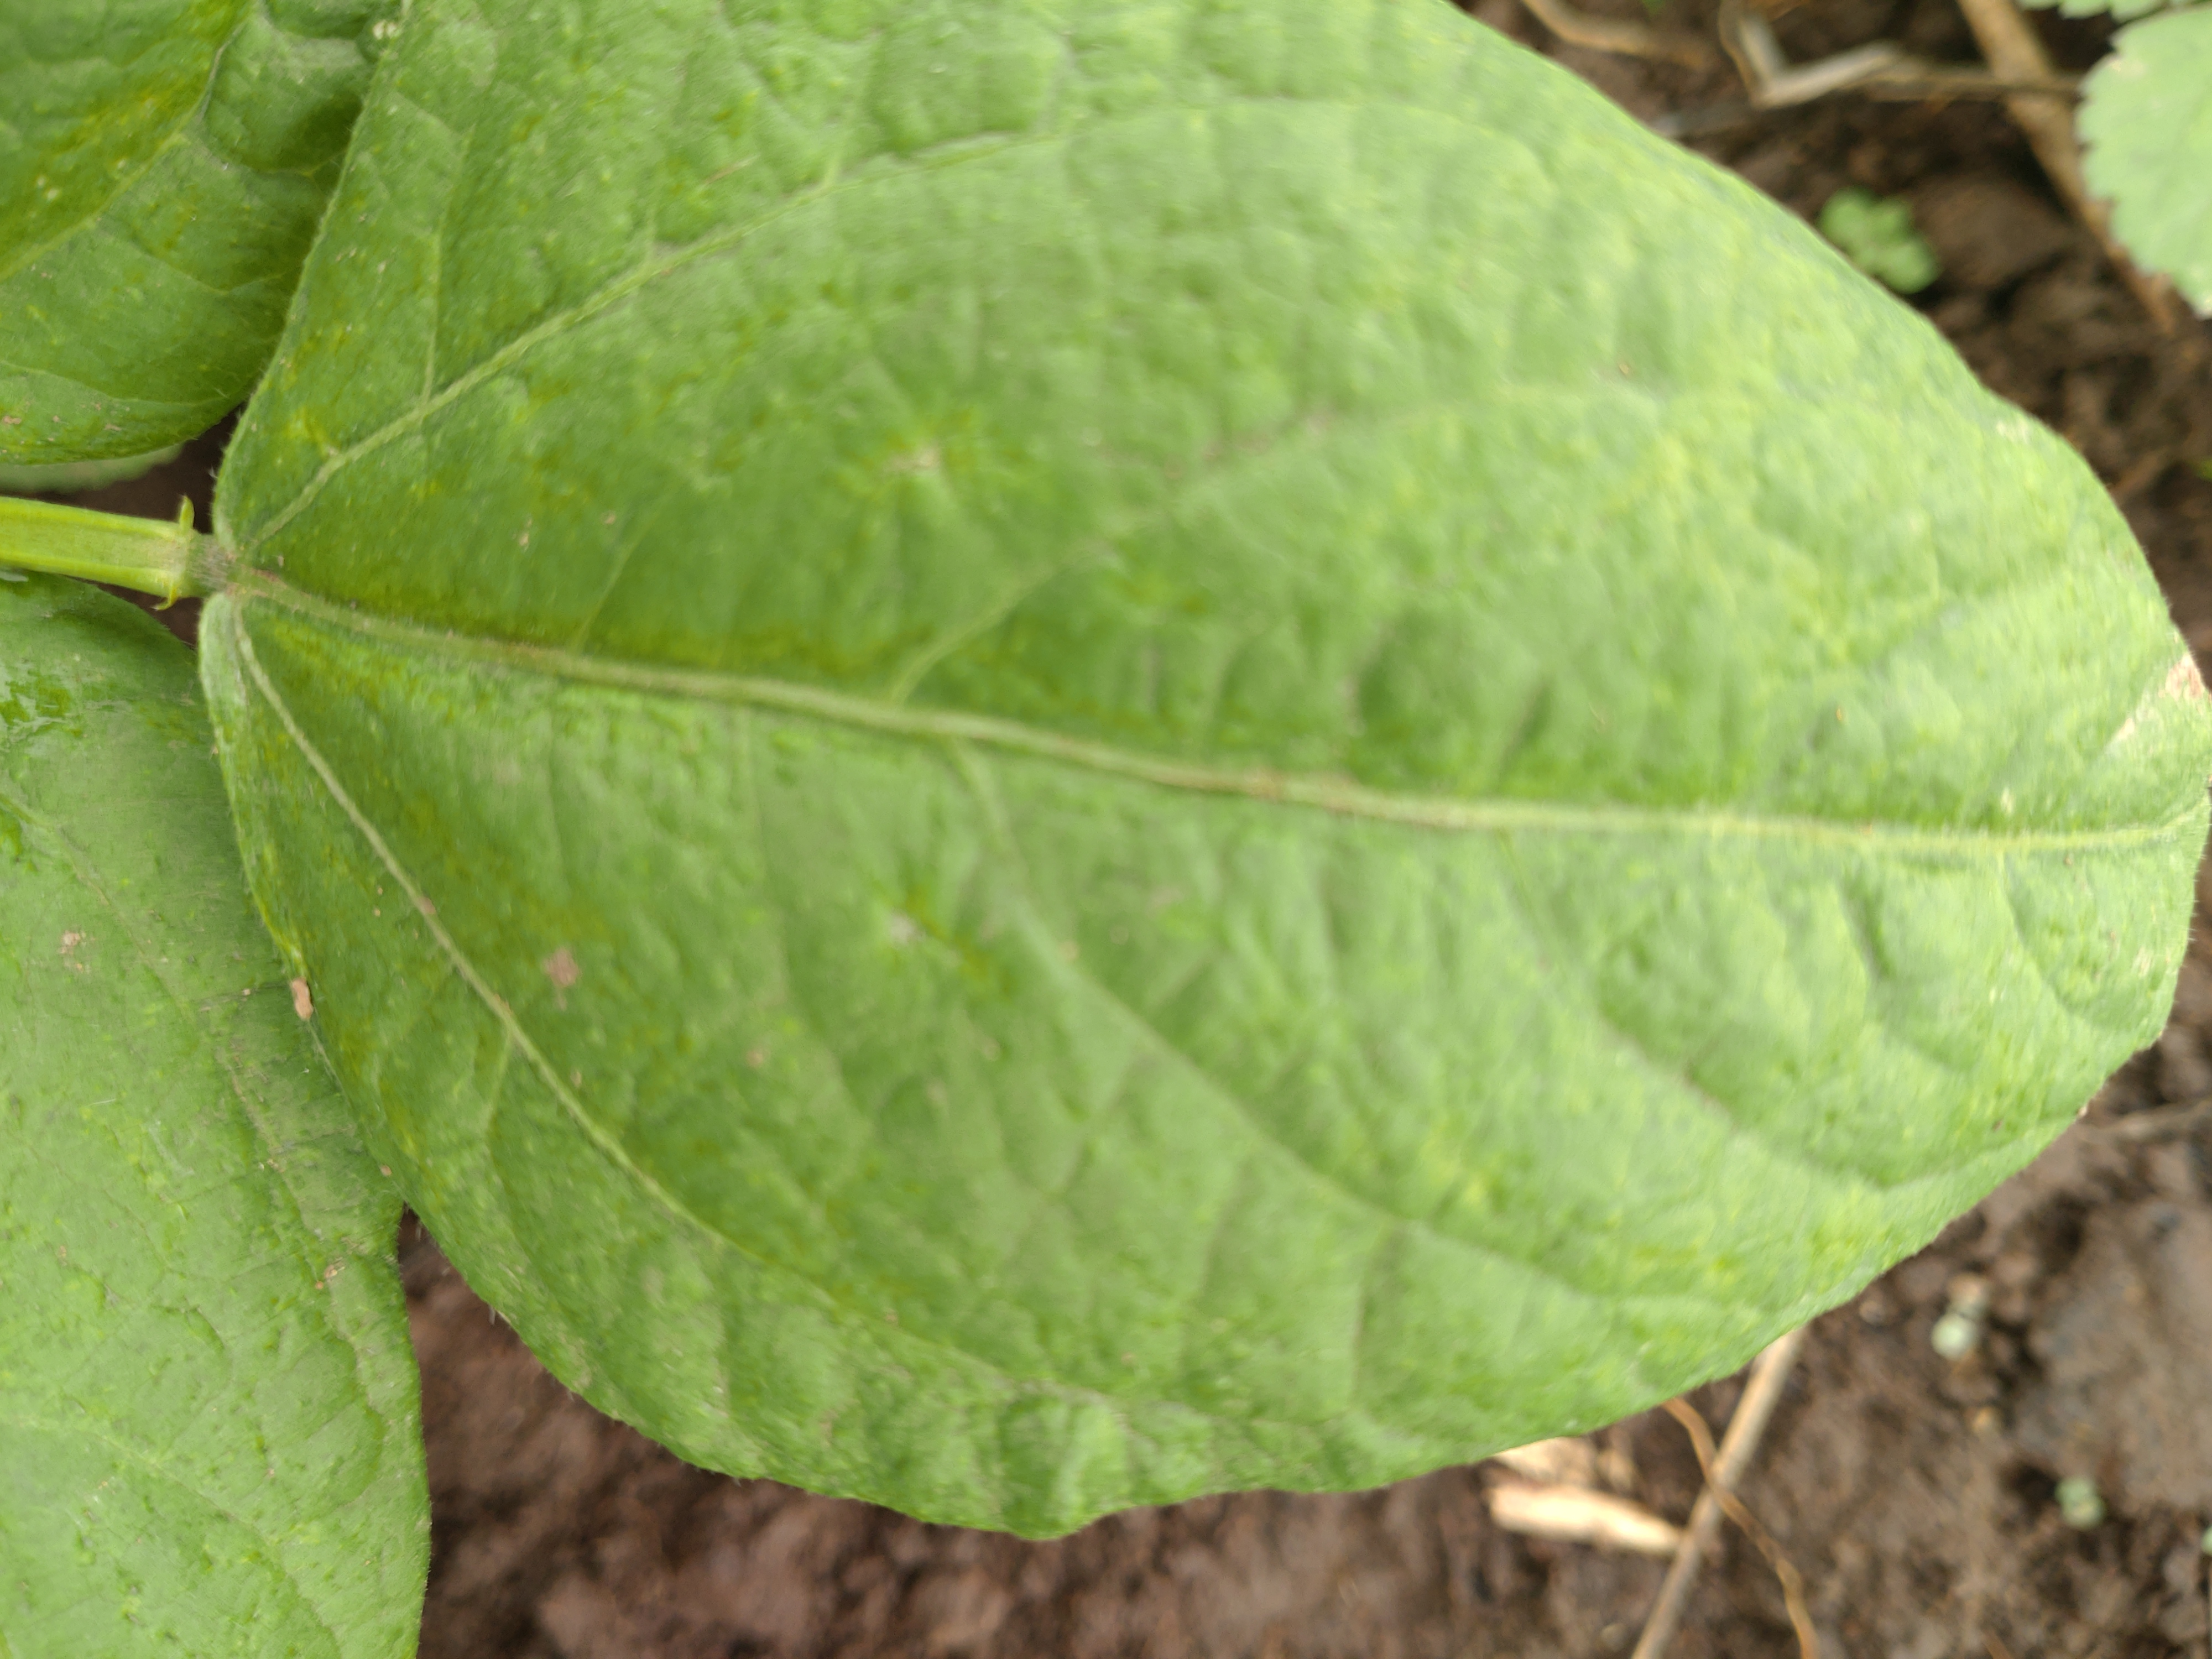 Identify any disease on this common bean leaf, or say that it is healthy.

healthy
